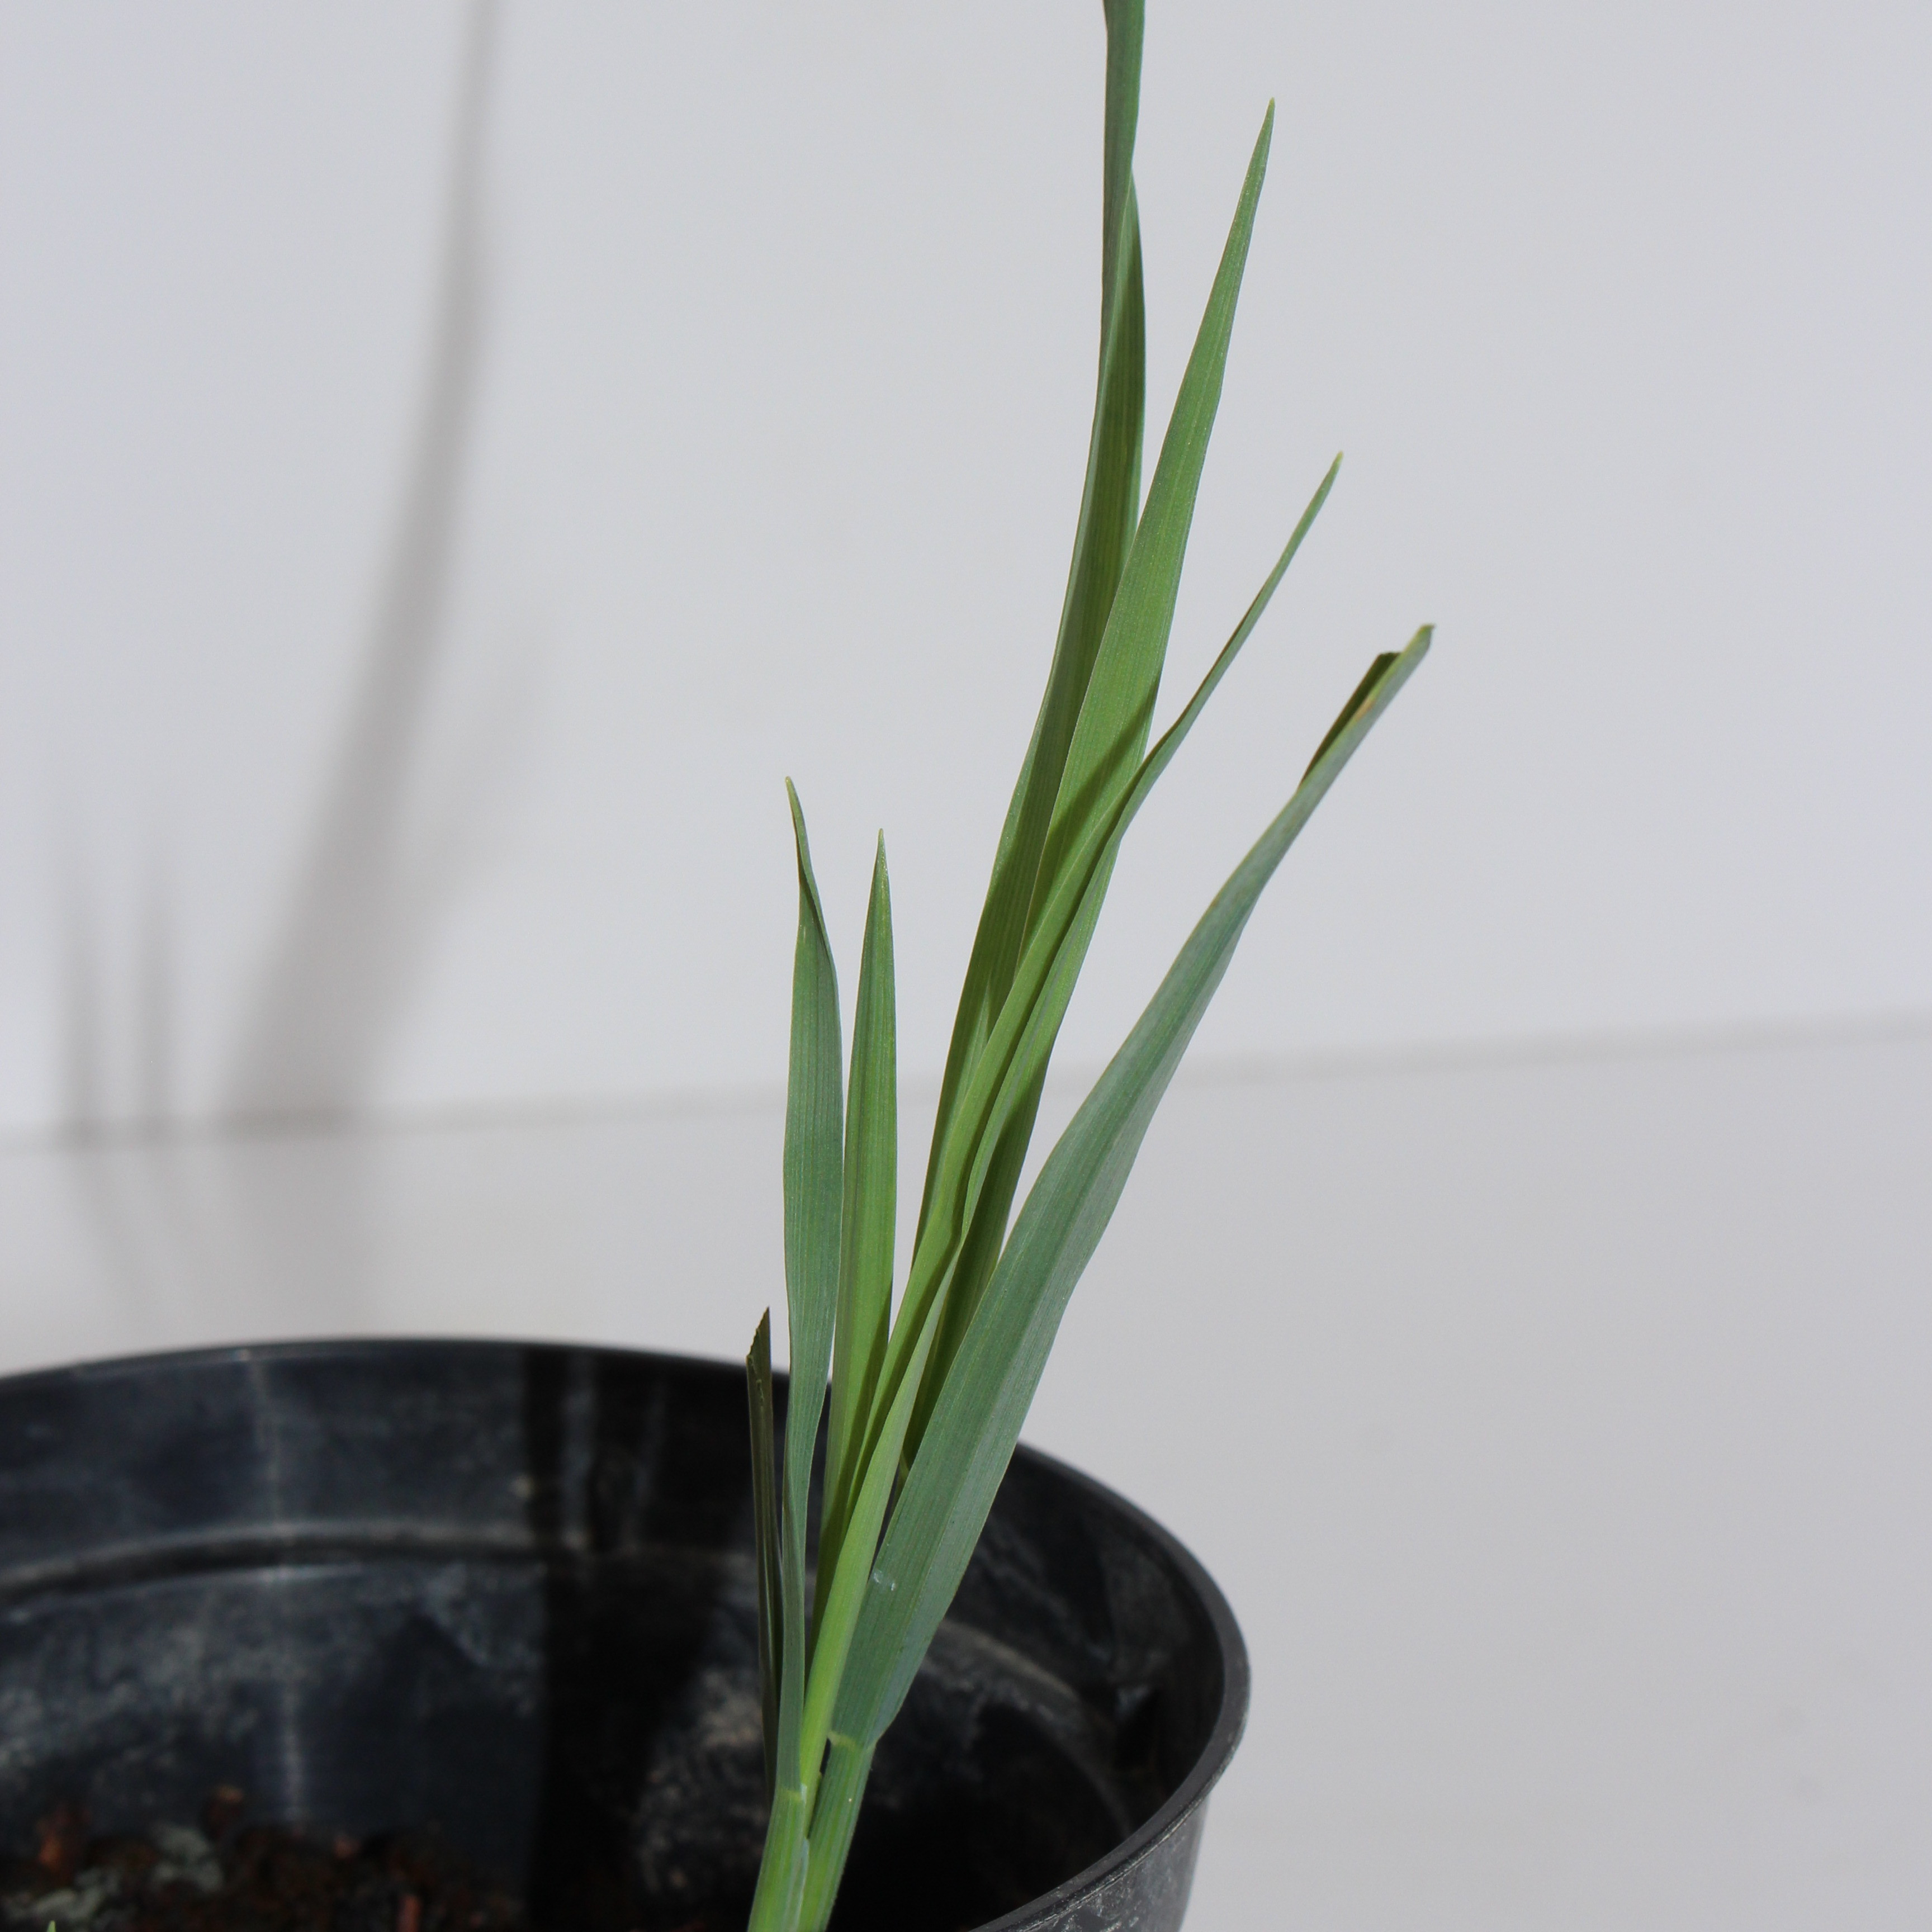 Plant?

Avena sterilis
